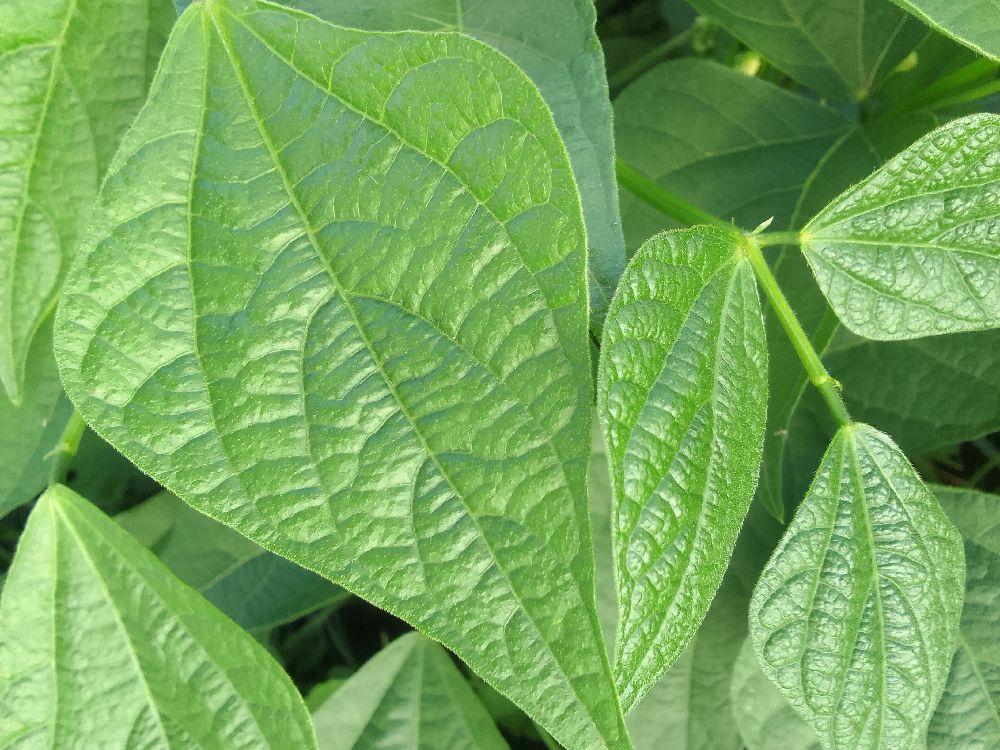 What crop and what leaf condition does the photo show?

common bean, healthy
